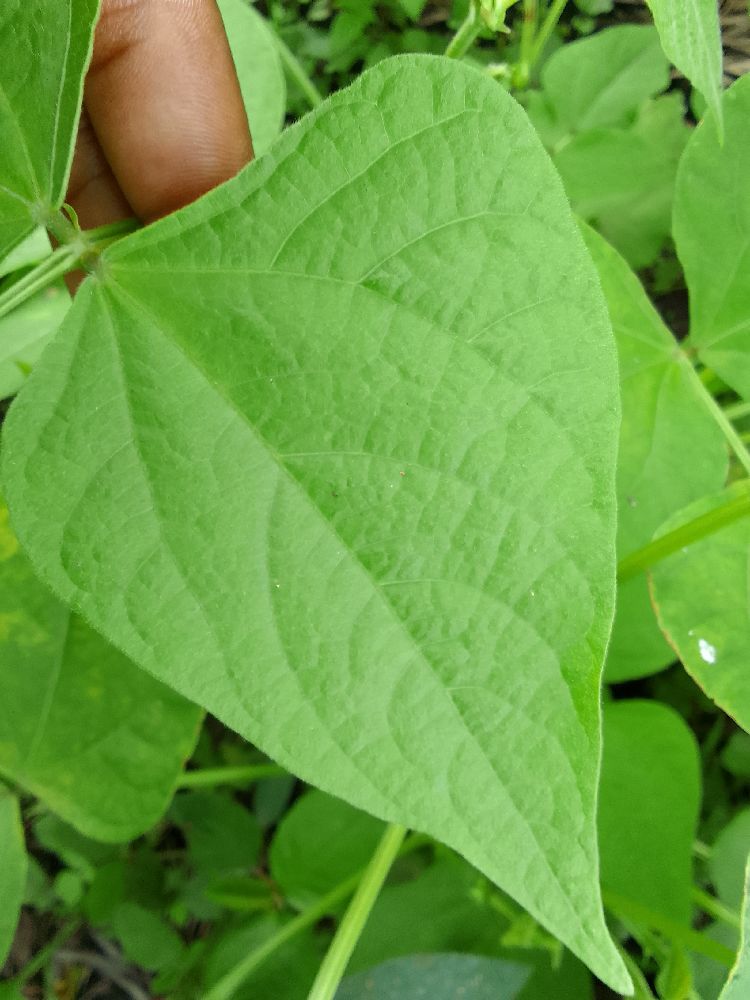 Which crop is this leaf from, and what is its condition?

common bean, healthy
